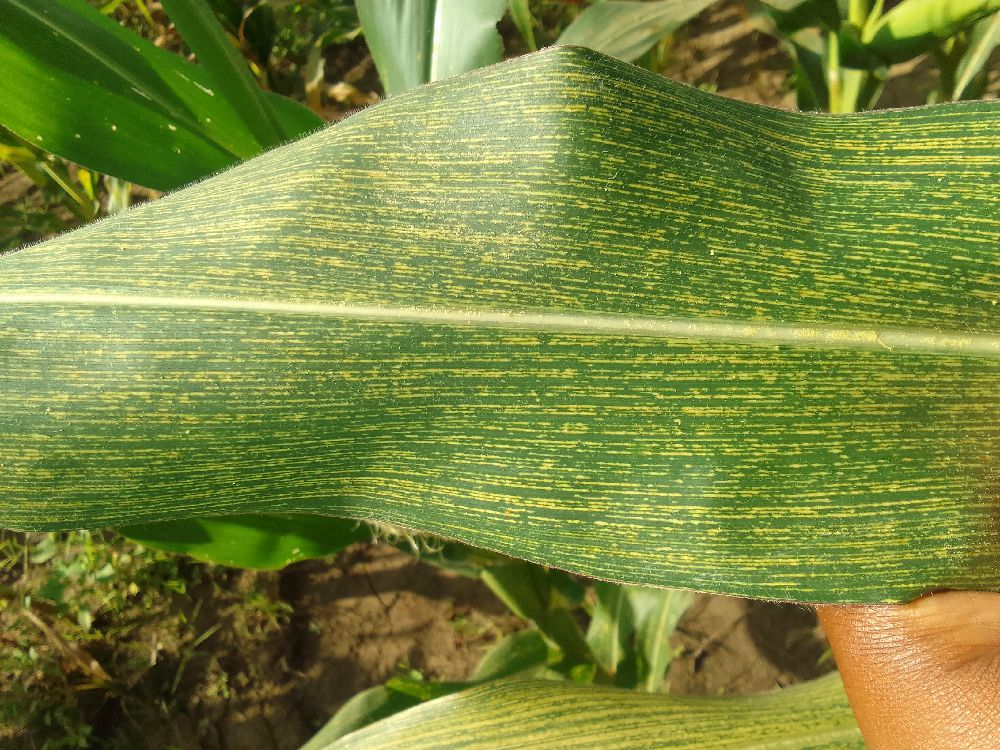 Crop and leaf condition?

maize, maize streak virus
